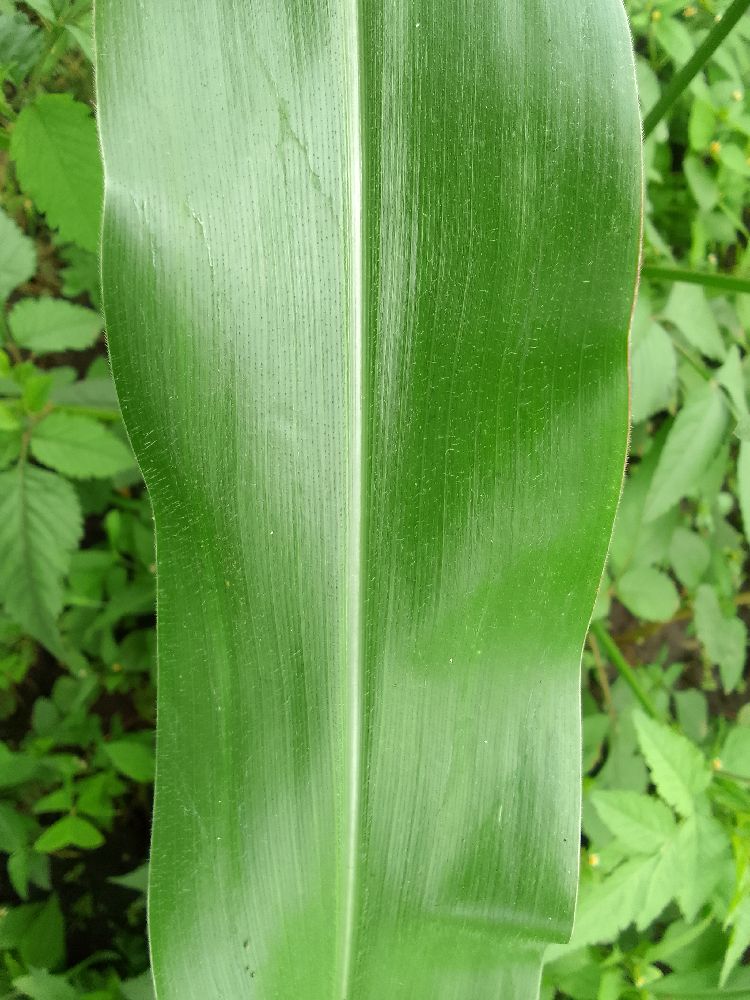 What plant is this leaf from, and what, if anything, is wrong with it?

maize, healthy
